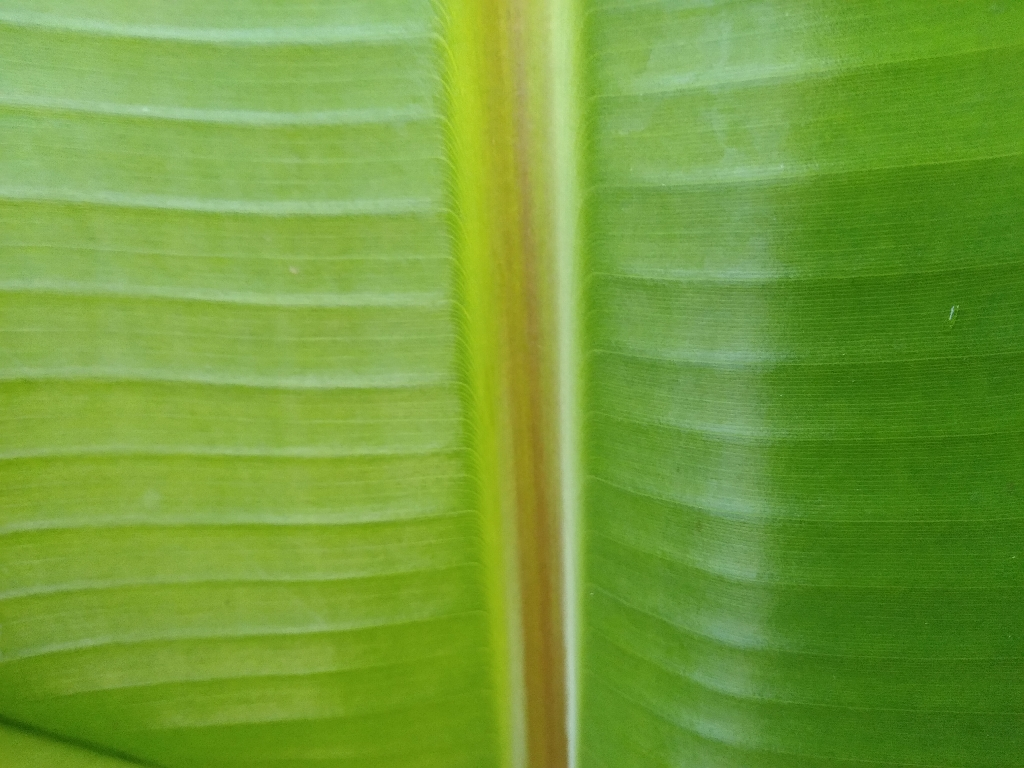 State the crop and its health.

banana, healthy
